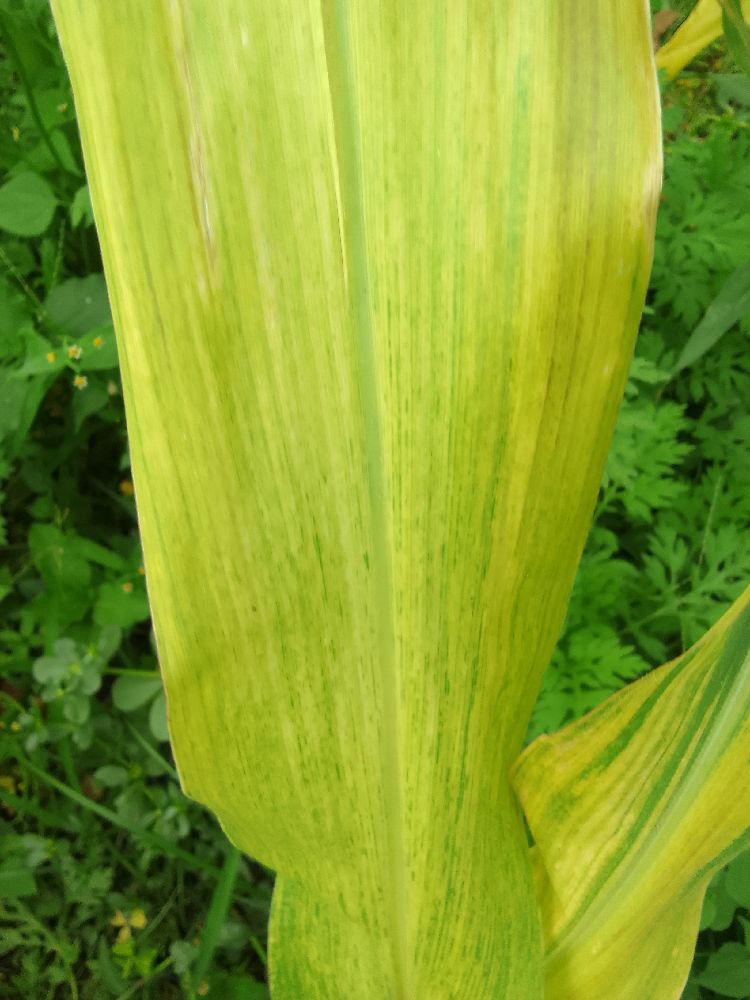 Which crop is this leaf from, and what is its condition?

maize, maize lethal necrosis
